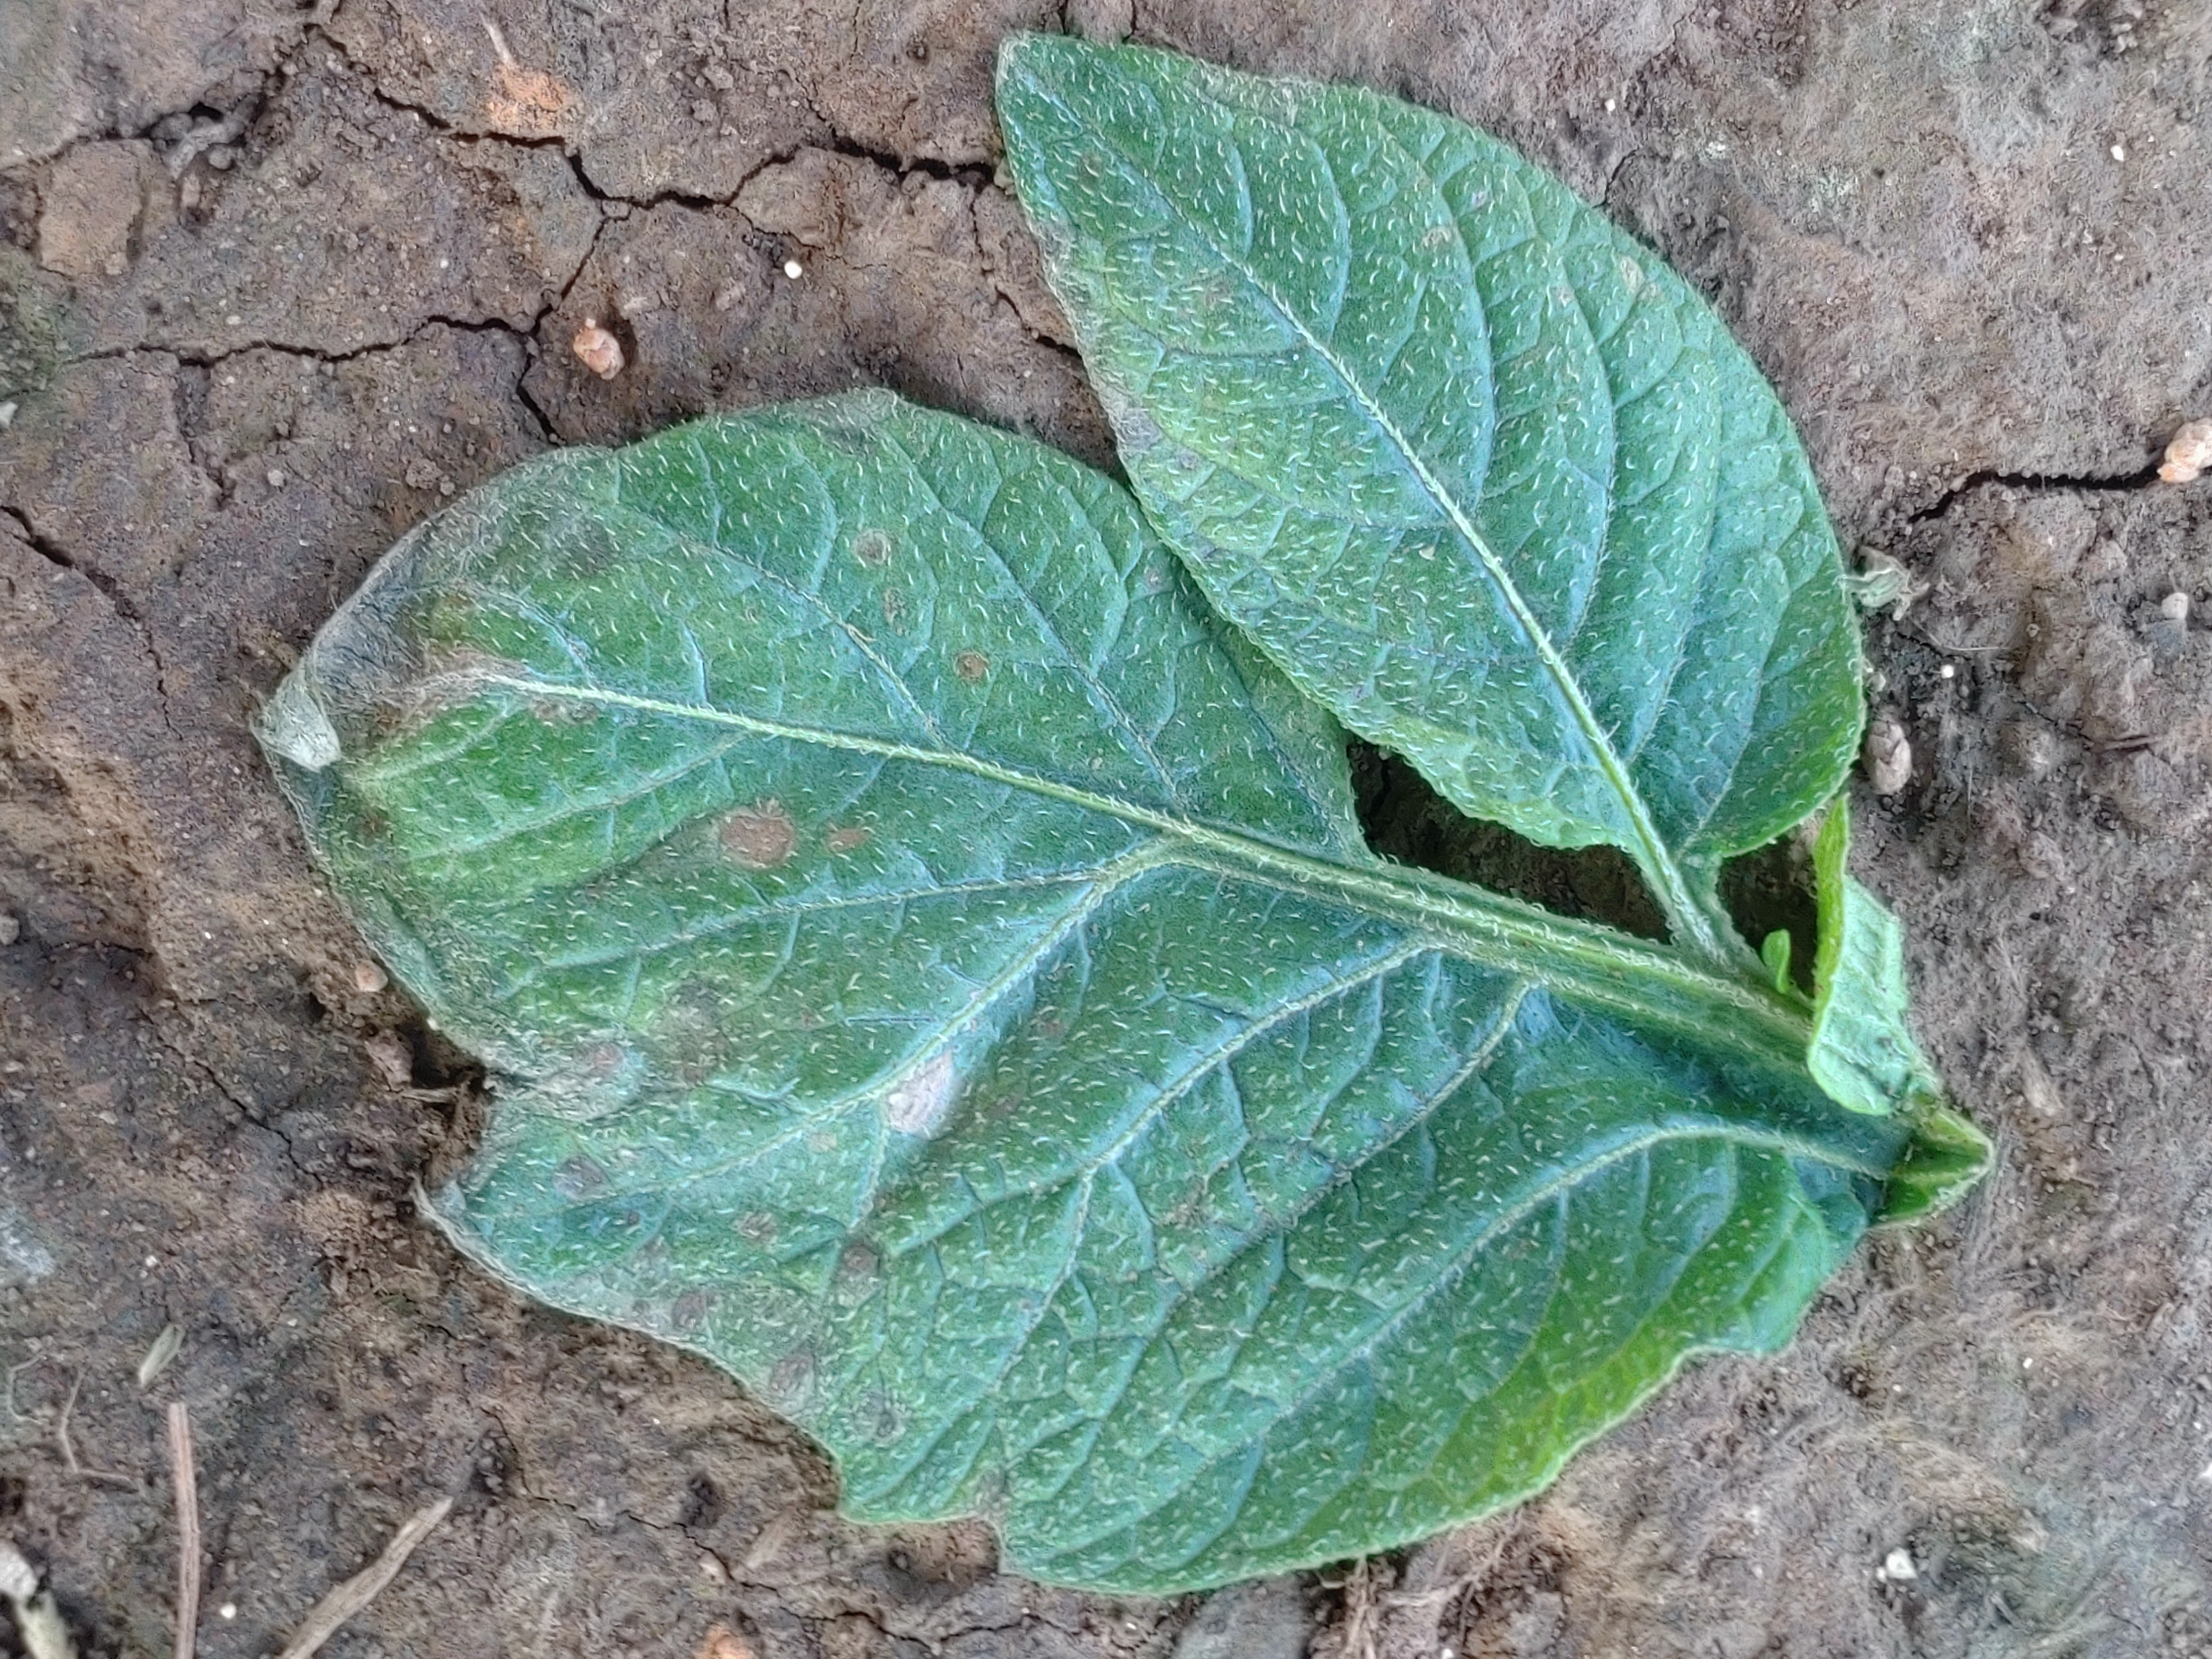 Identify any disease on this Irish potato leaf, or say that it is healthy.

early blight
